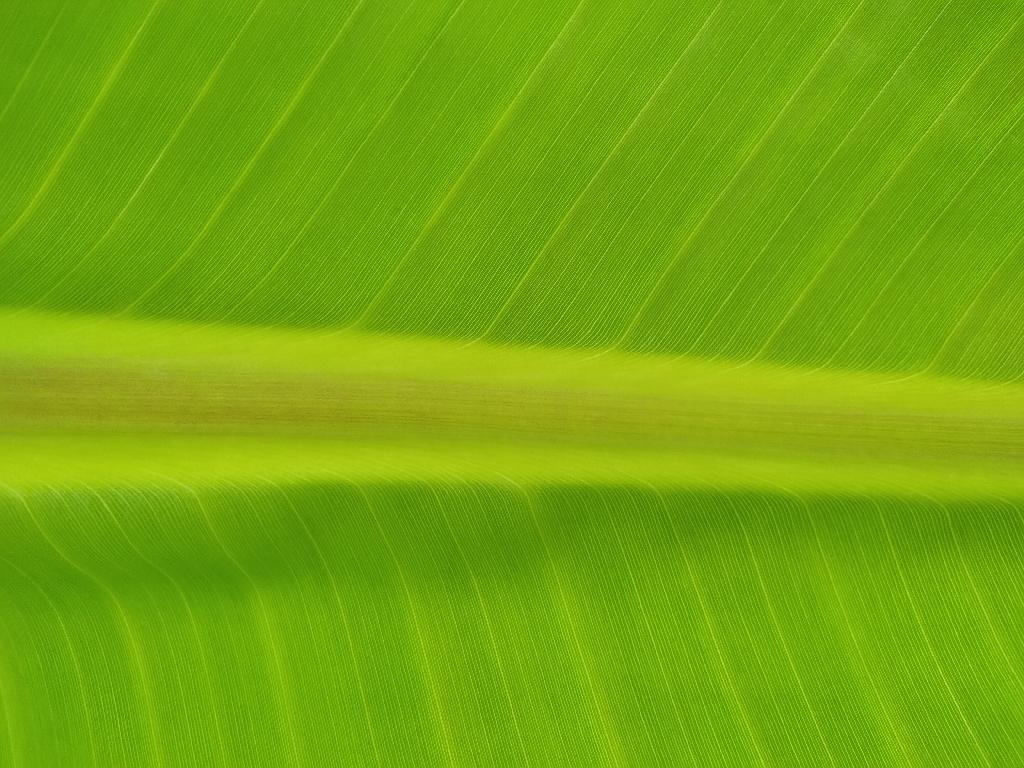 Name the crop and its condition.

banana, healthy
